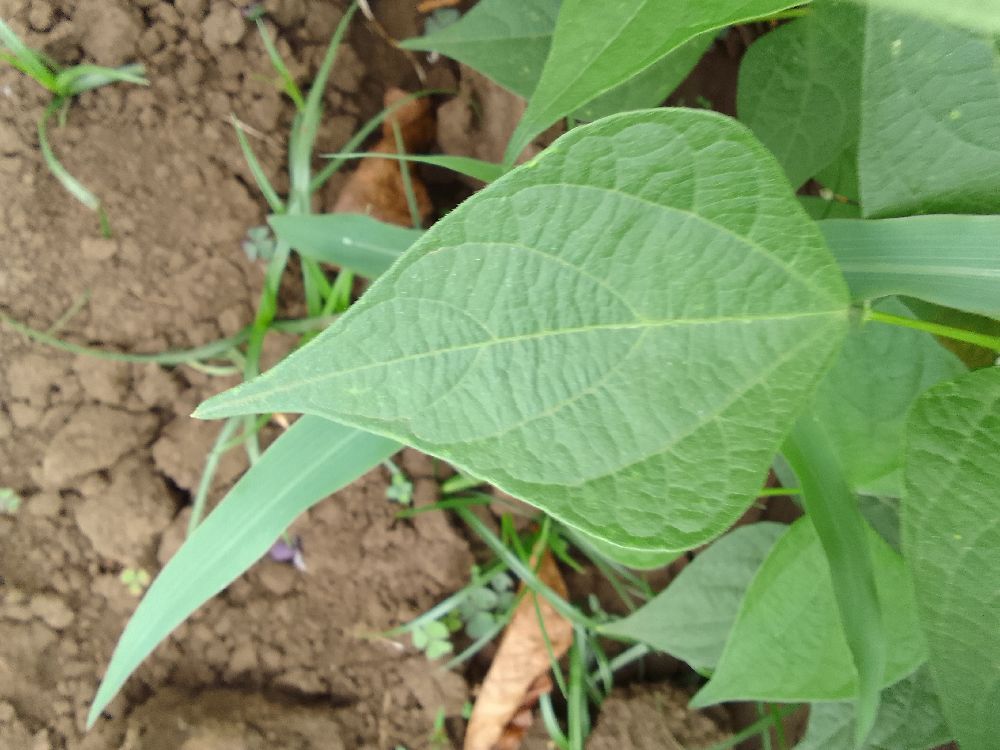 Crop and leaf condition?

common bean, healthy
